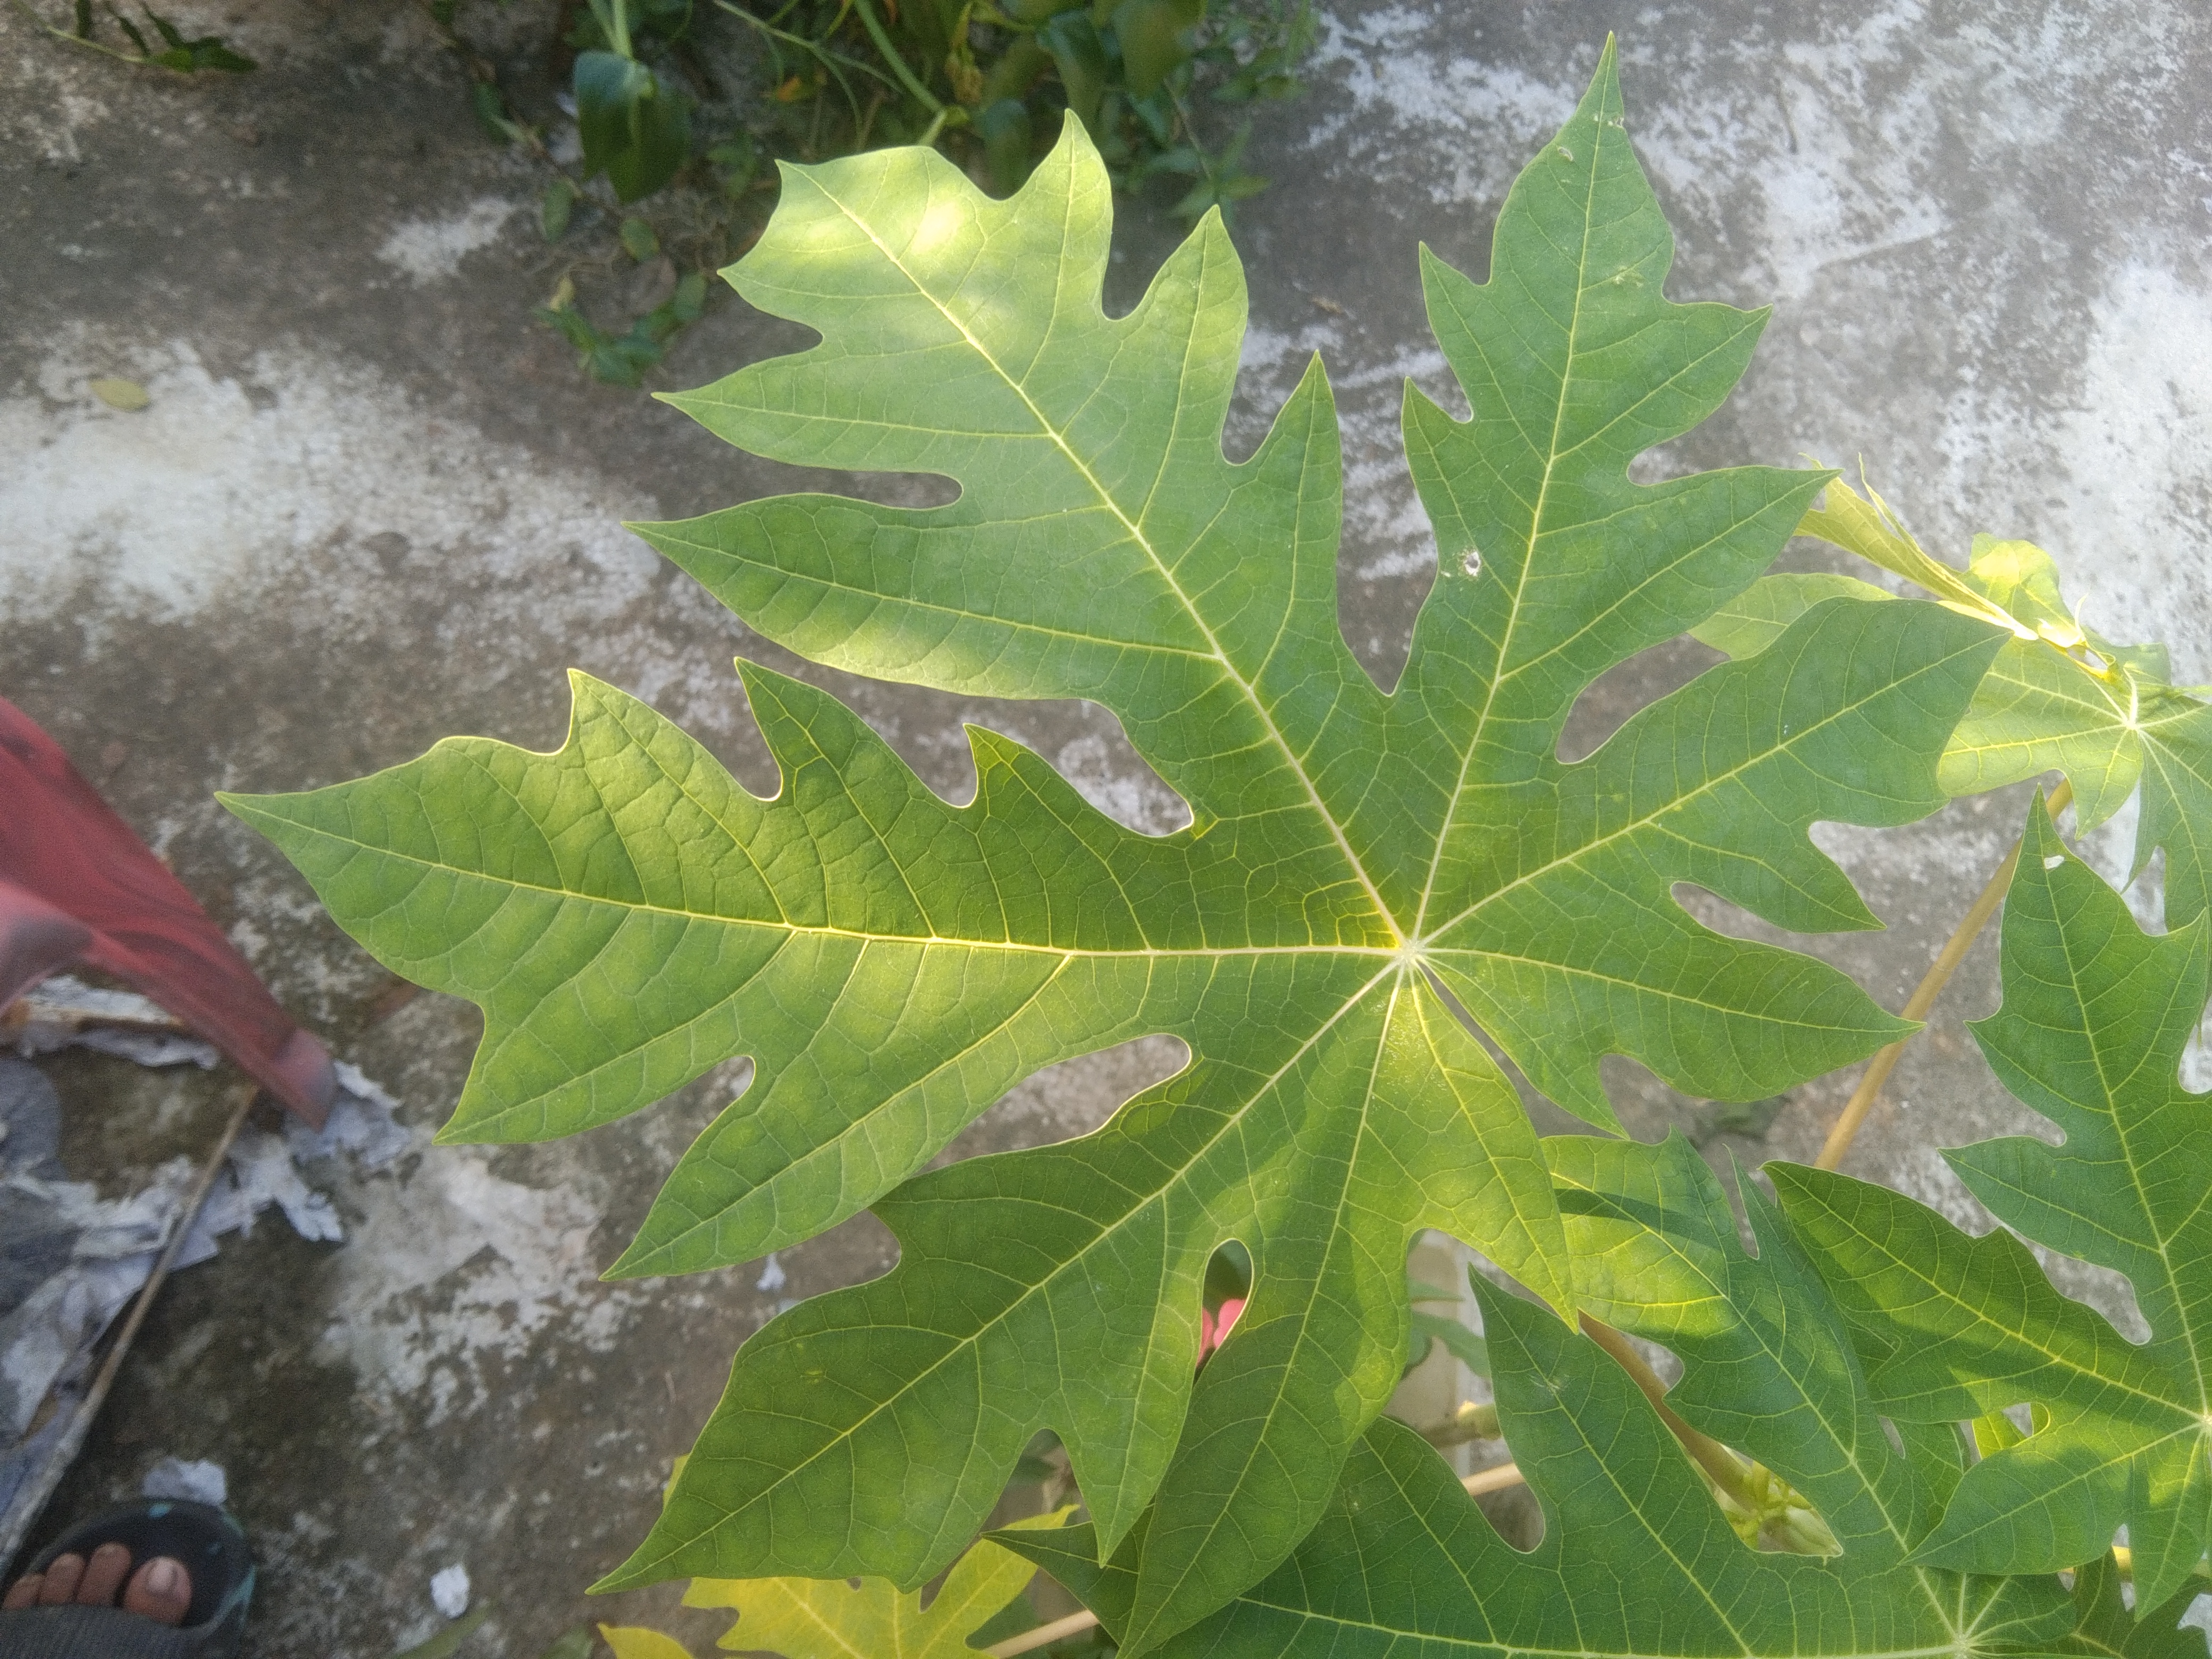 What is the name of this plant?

papaya
